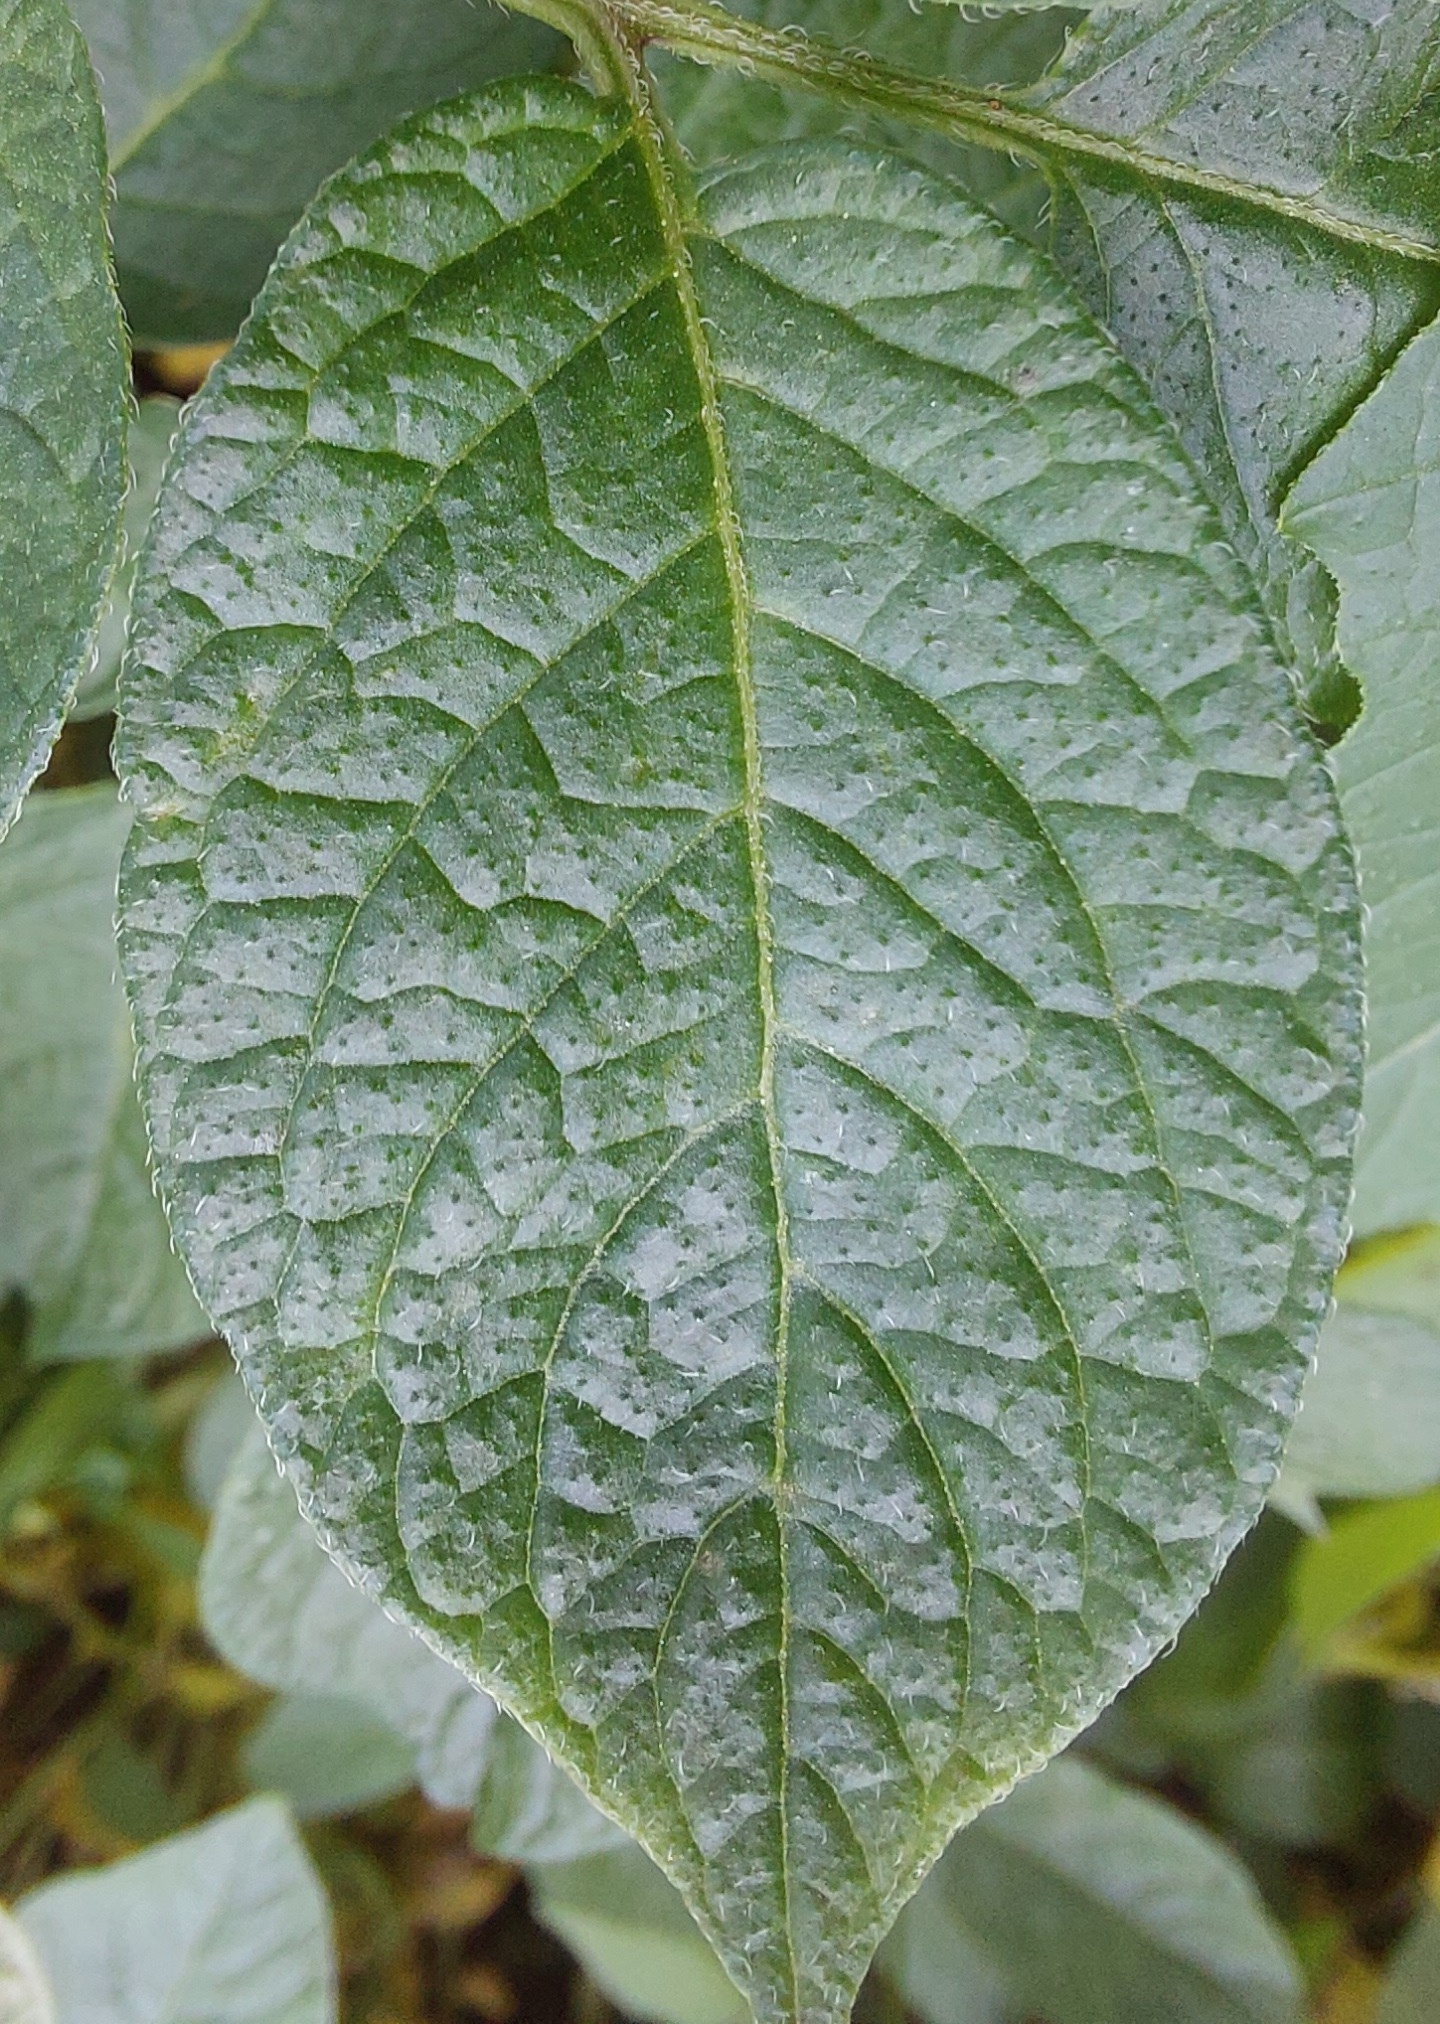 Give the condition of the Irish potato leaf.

healthy
